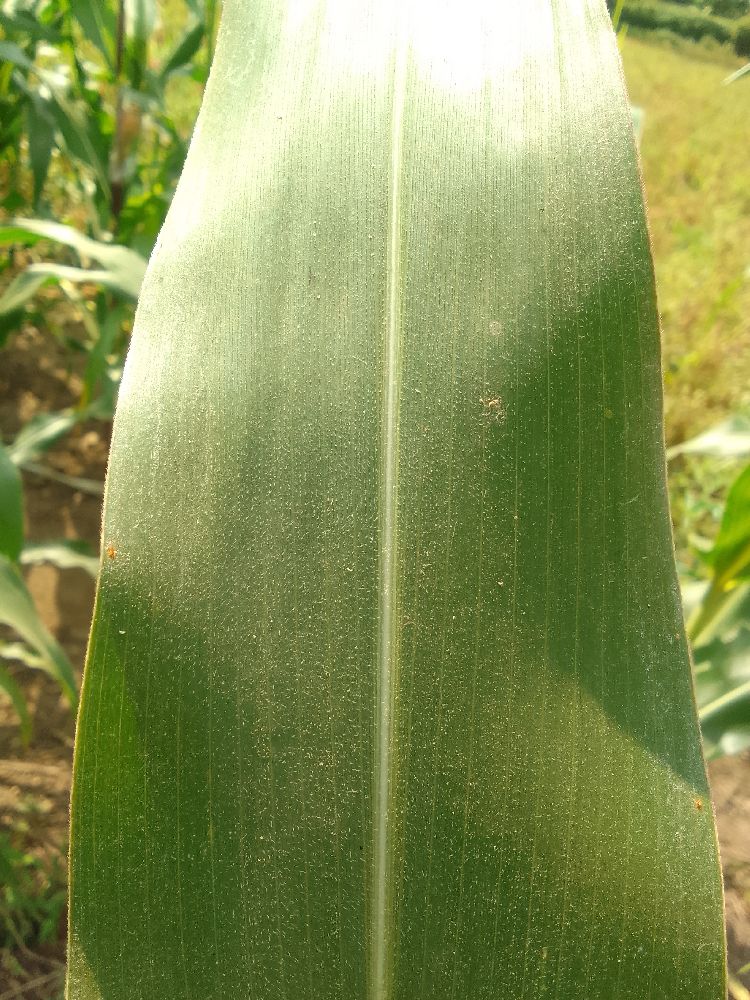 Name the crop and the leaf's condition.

maize, healthy
